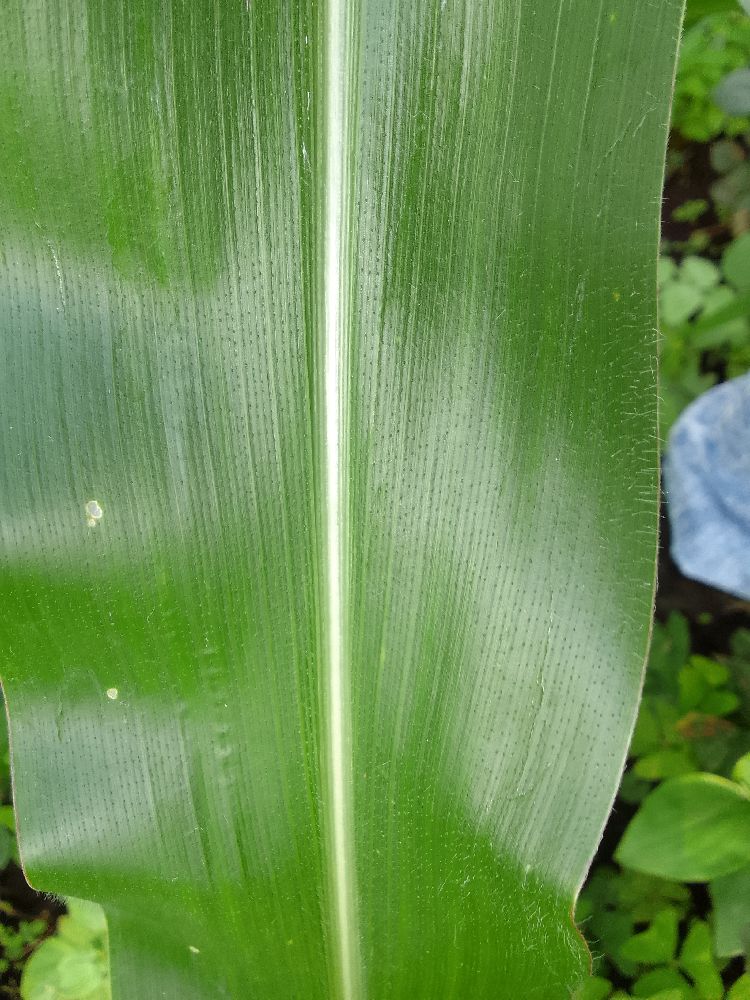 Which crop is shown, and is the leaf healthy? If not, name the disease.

maize, healthy
